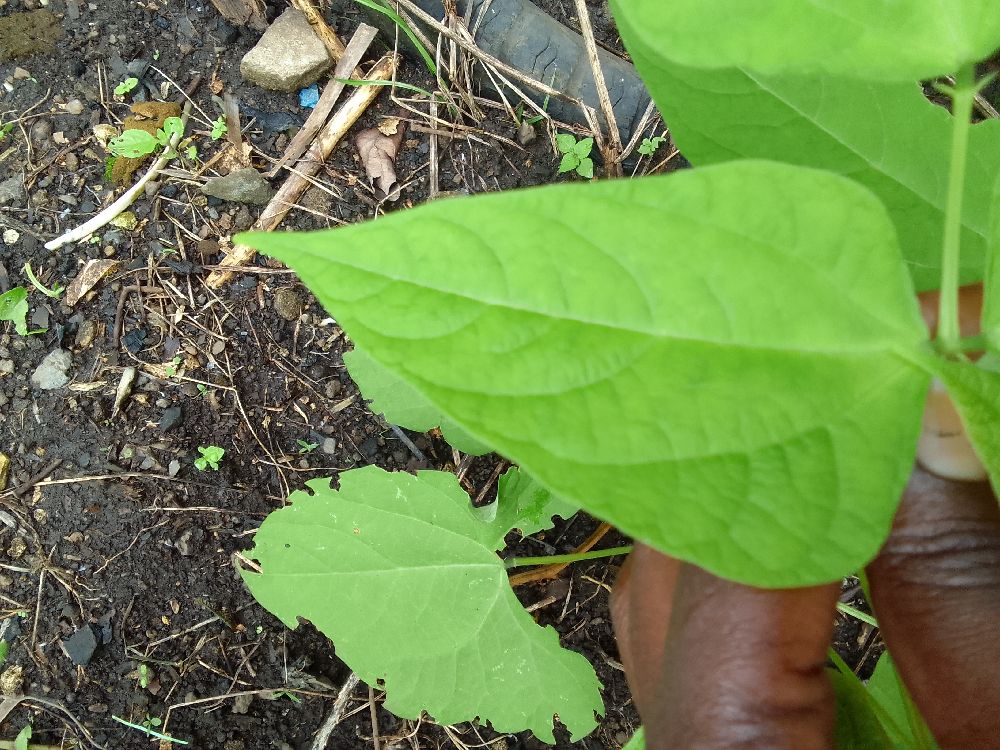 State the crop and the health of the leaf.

common bean, healthy
